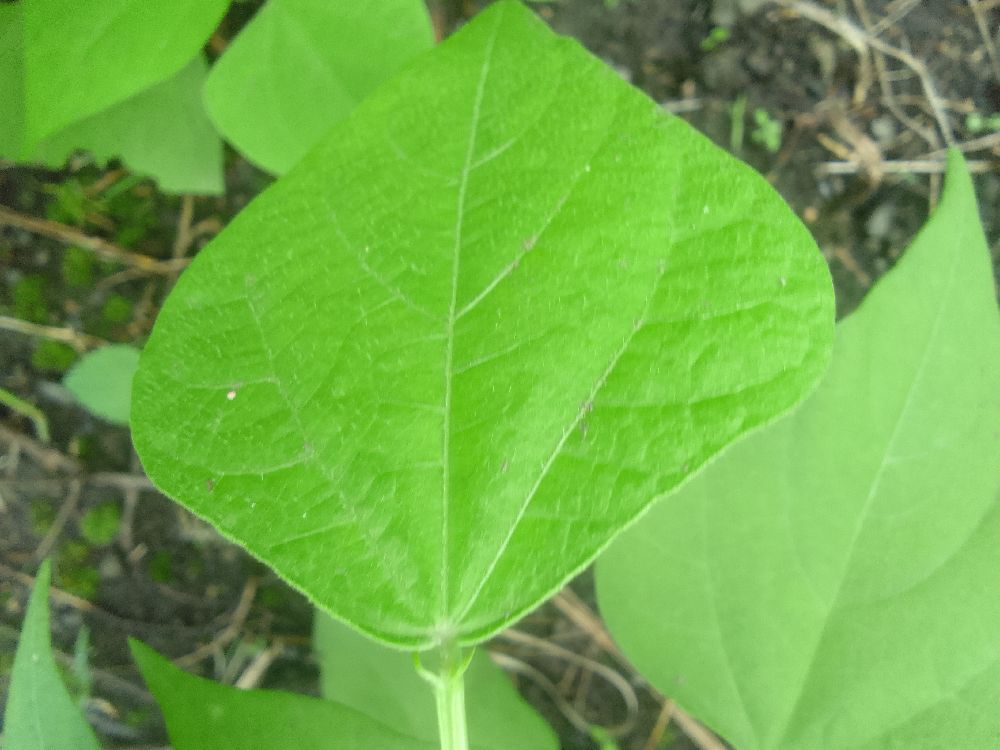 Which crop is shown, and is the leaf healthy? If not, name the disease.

common bean, healthy
